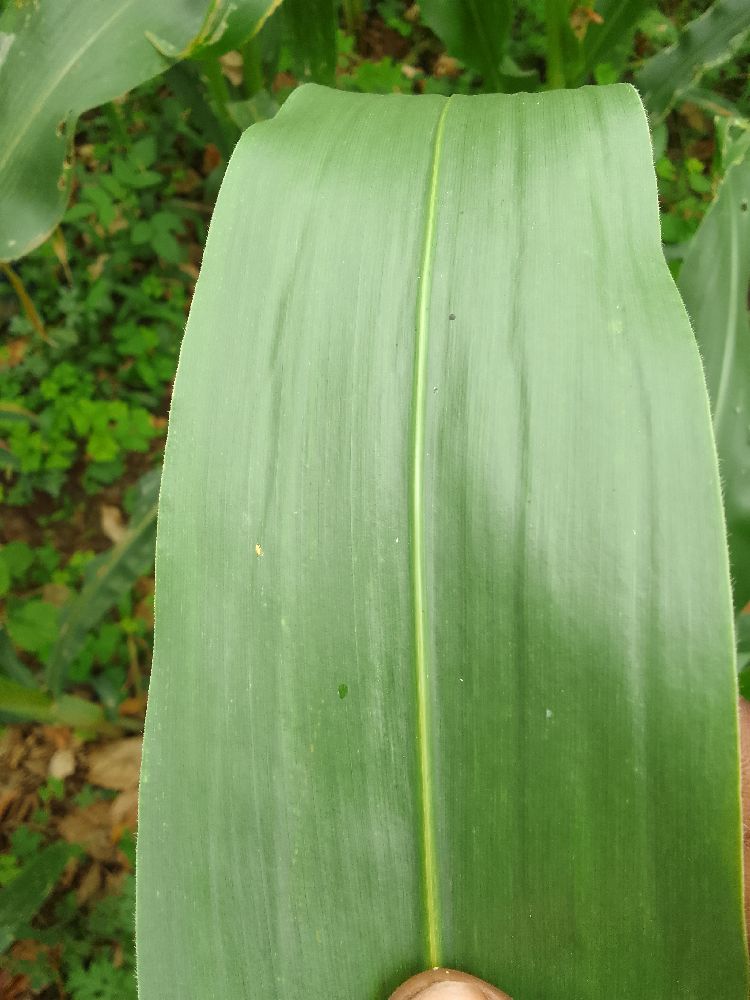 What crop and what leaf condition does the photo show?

maize, healthy
